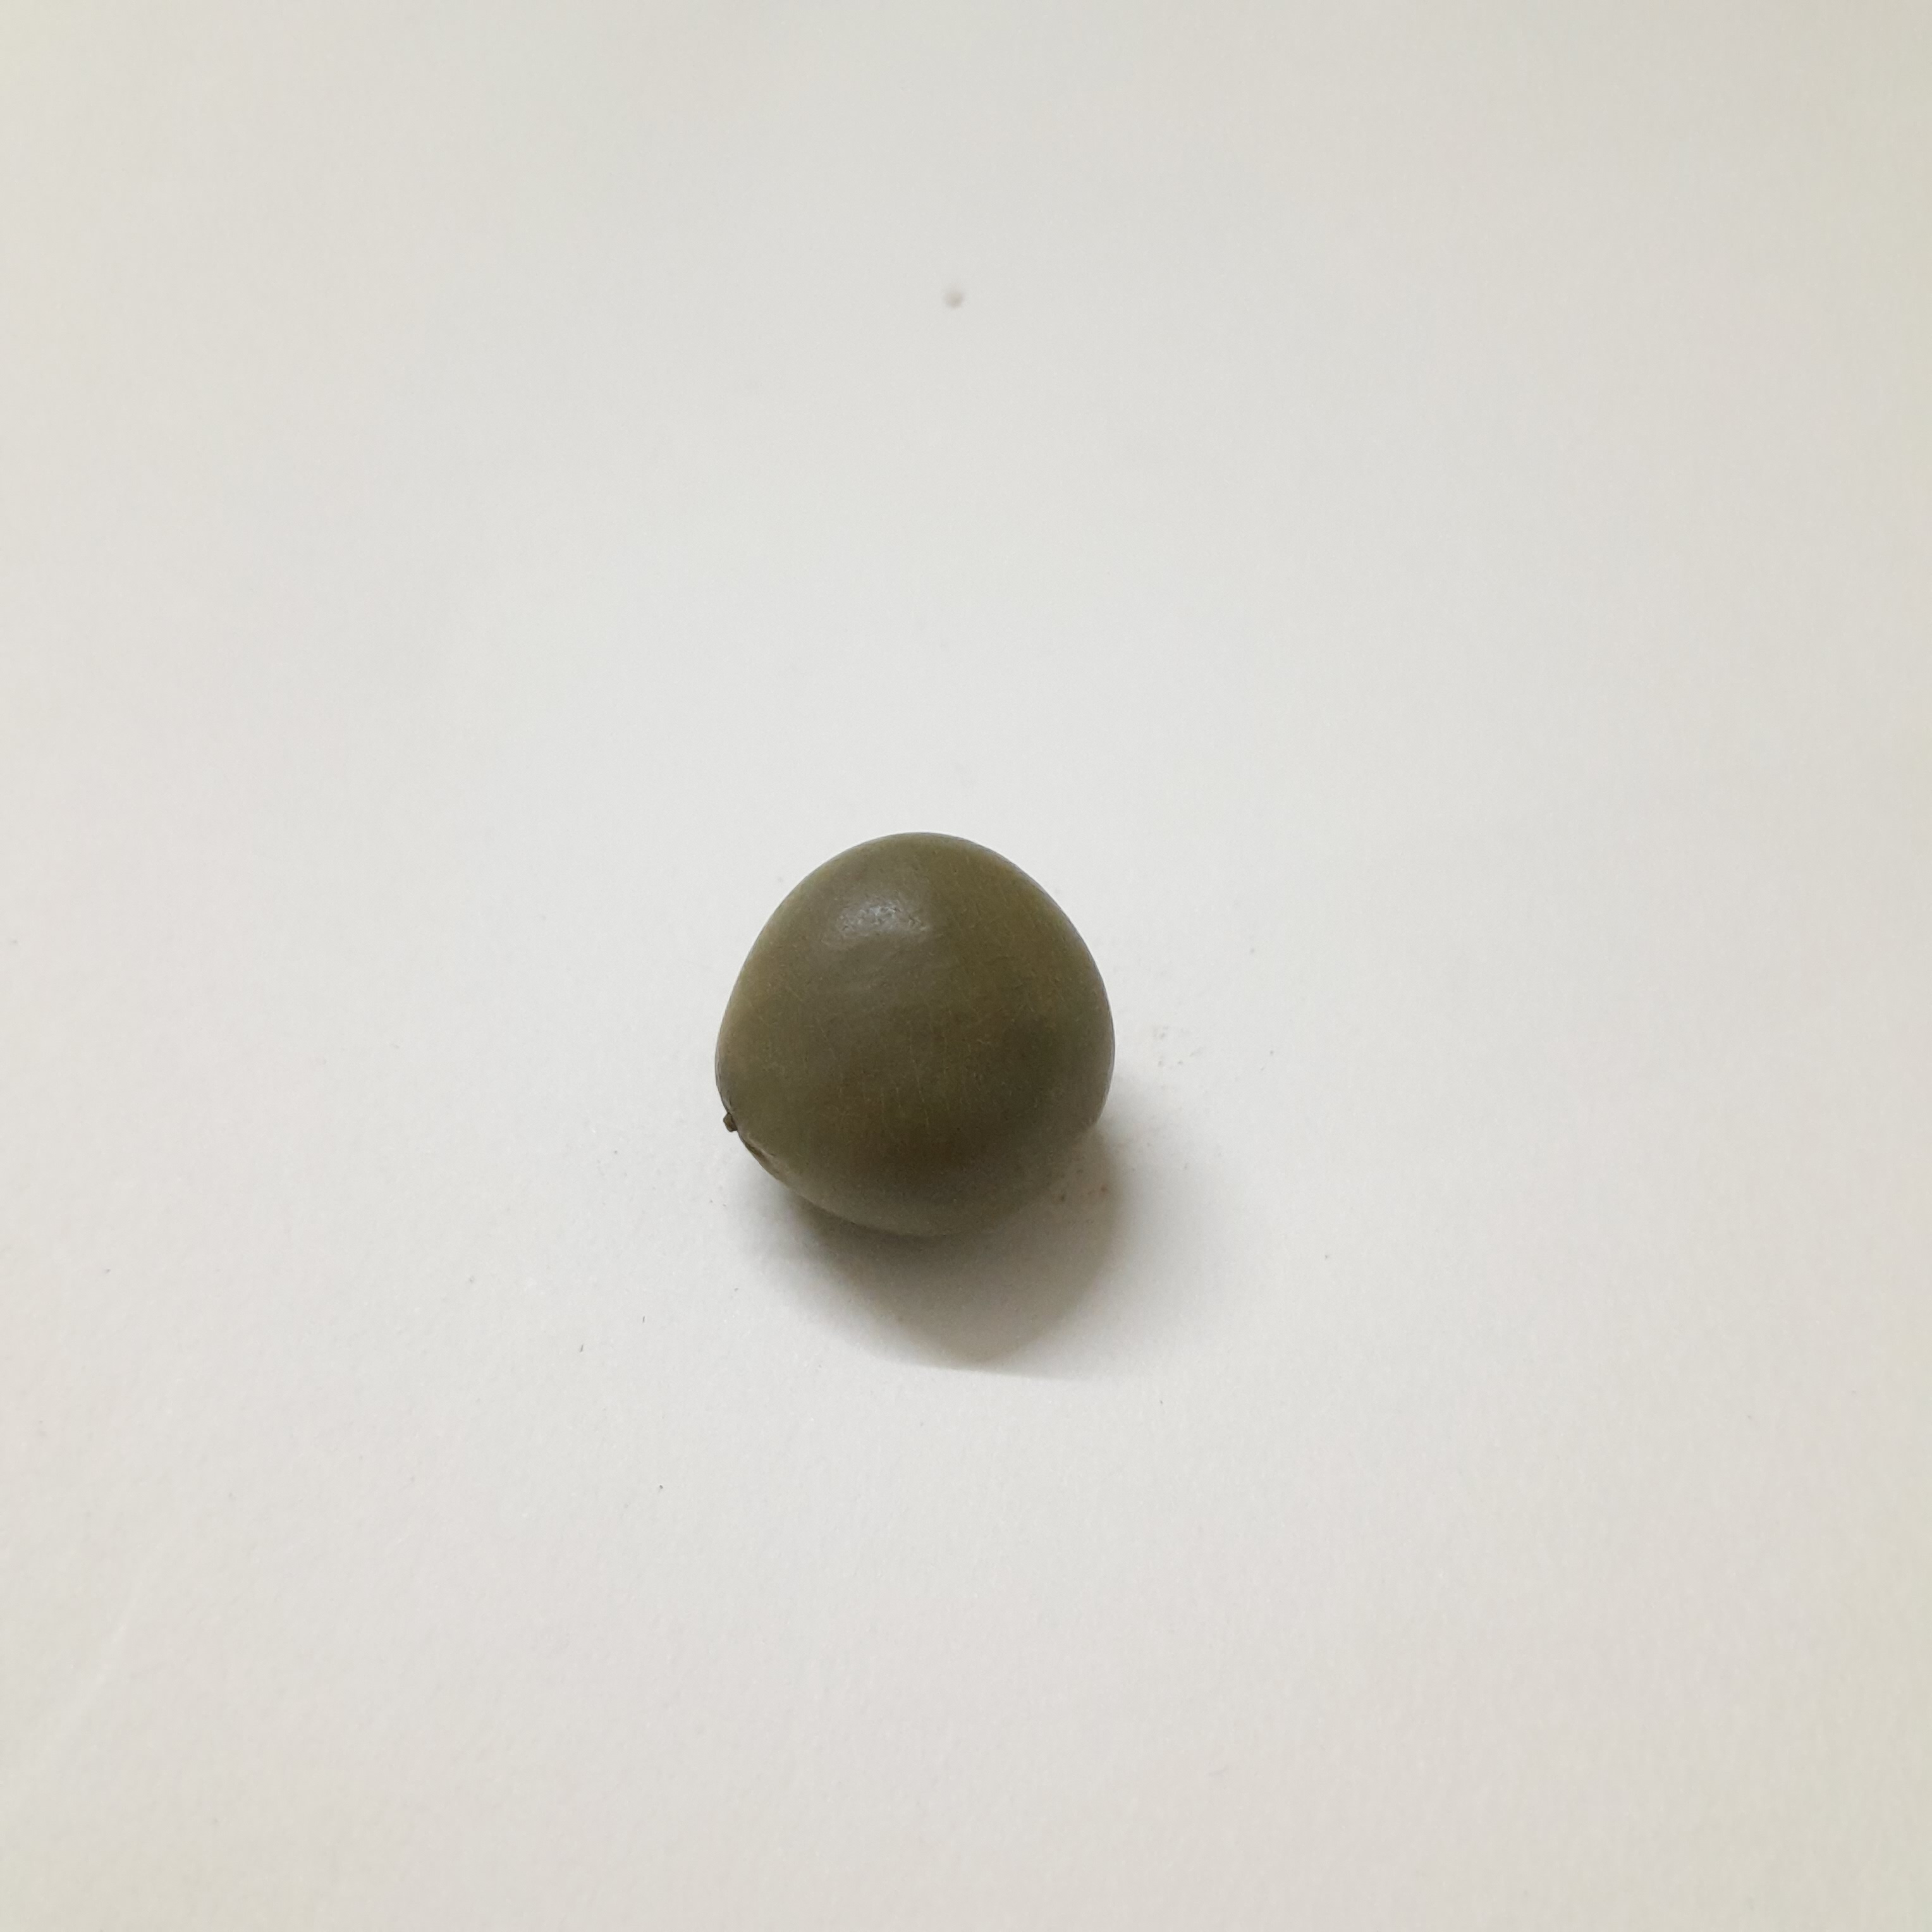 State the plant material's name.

sagargota
